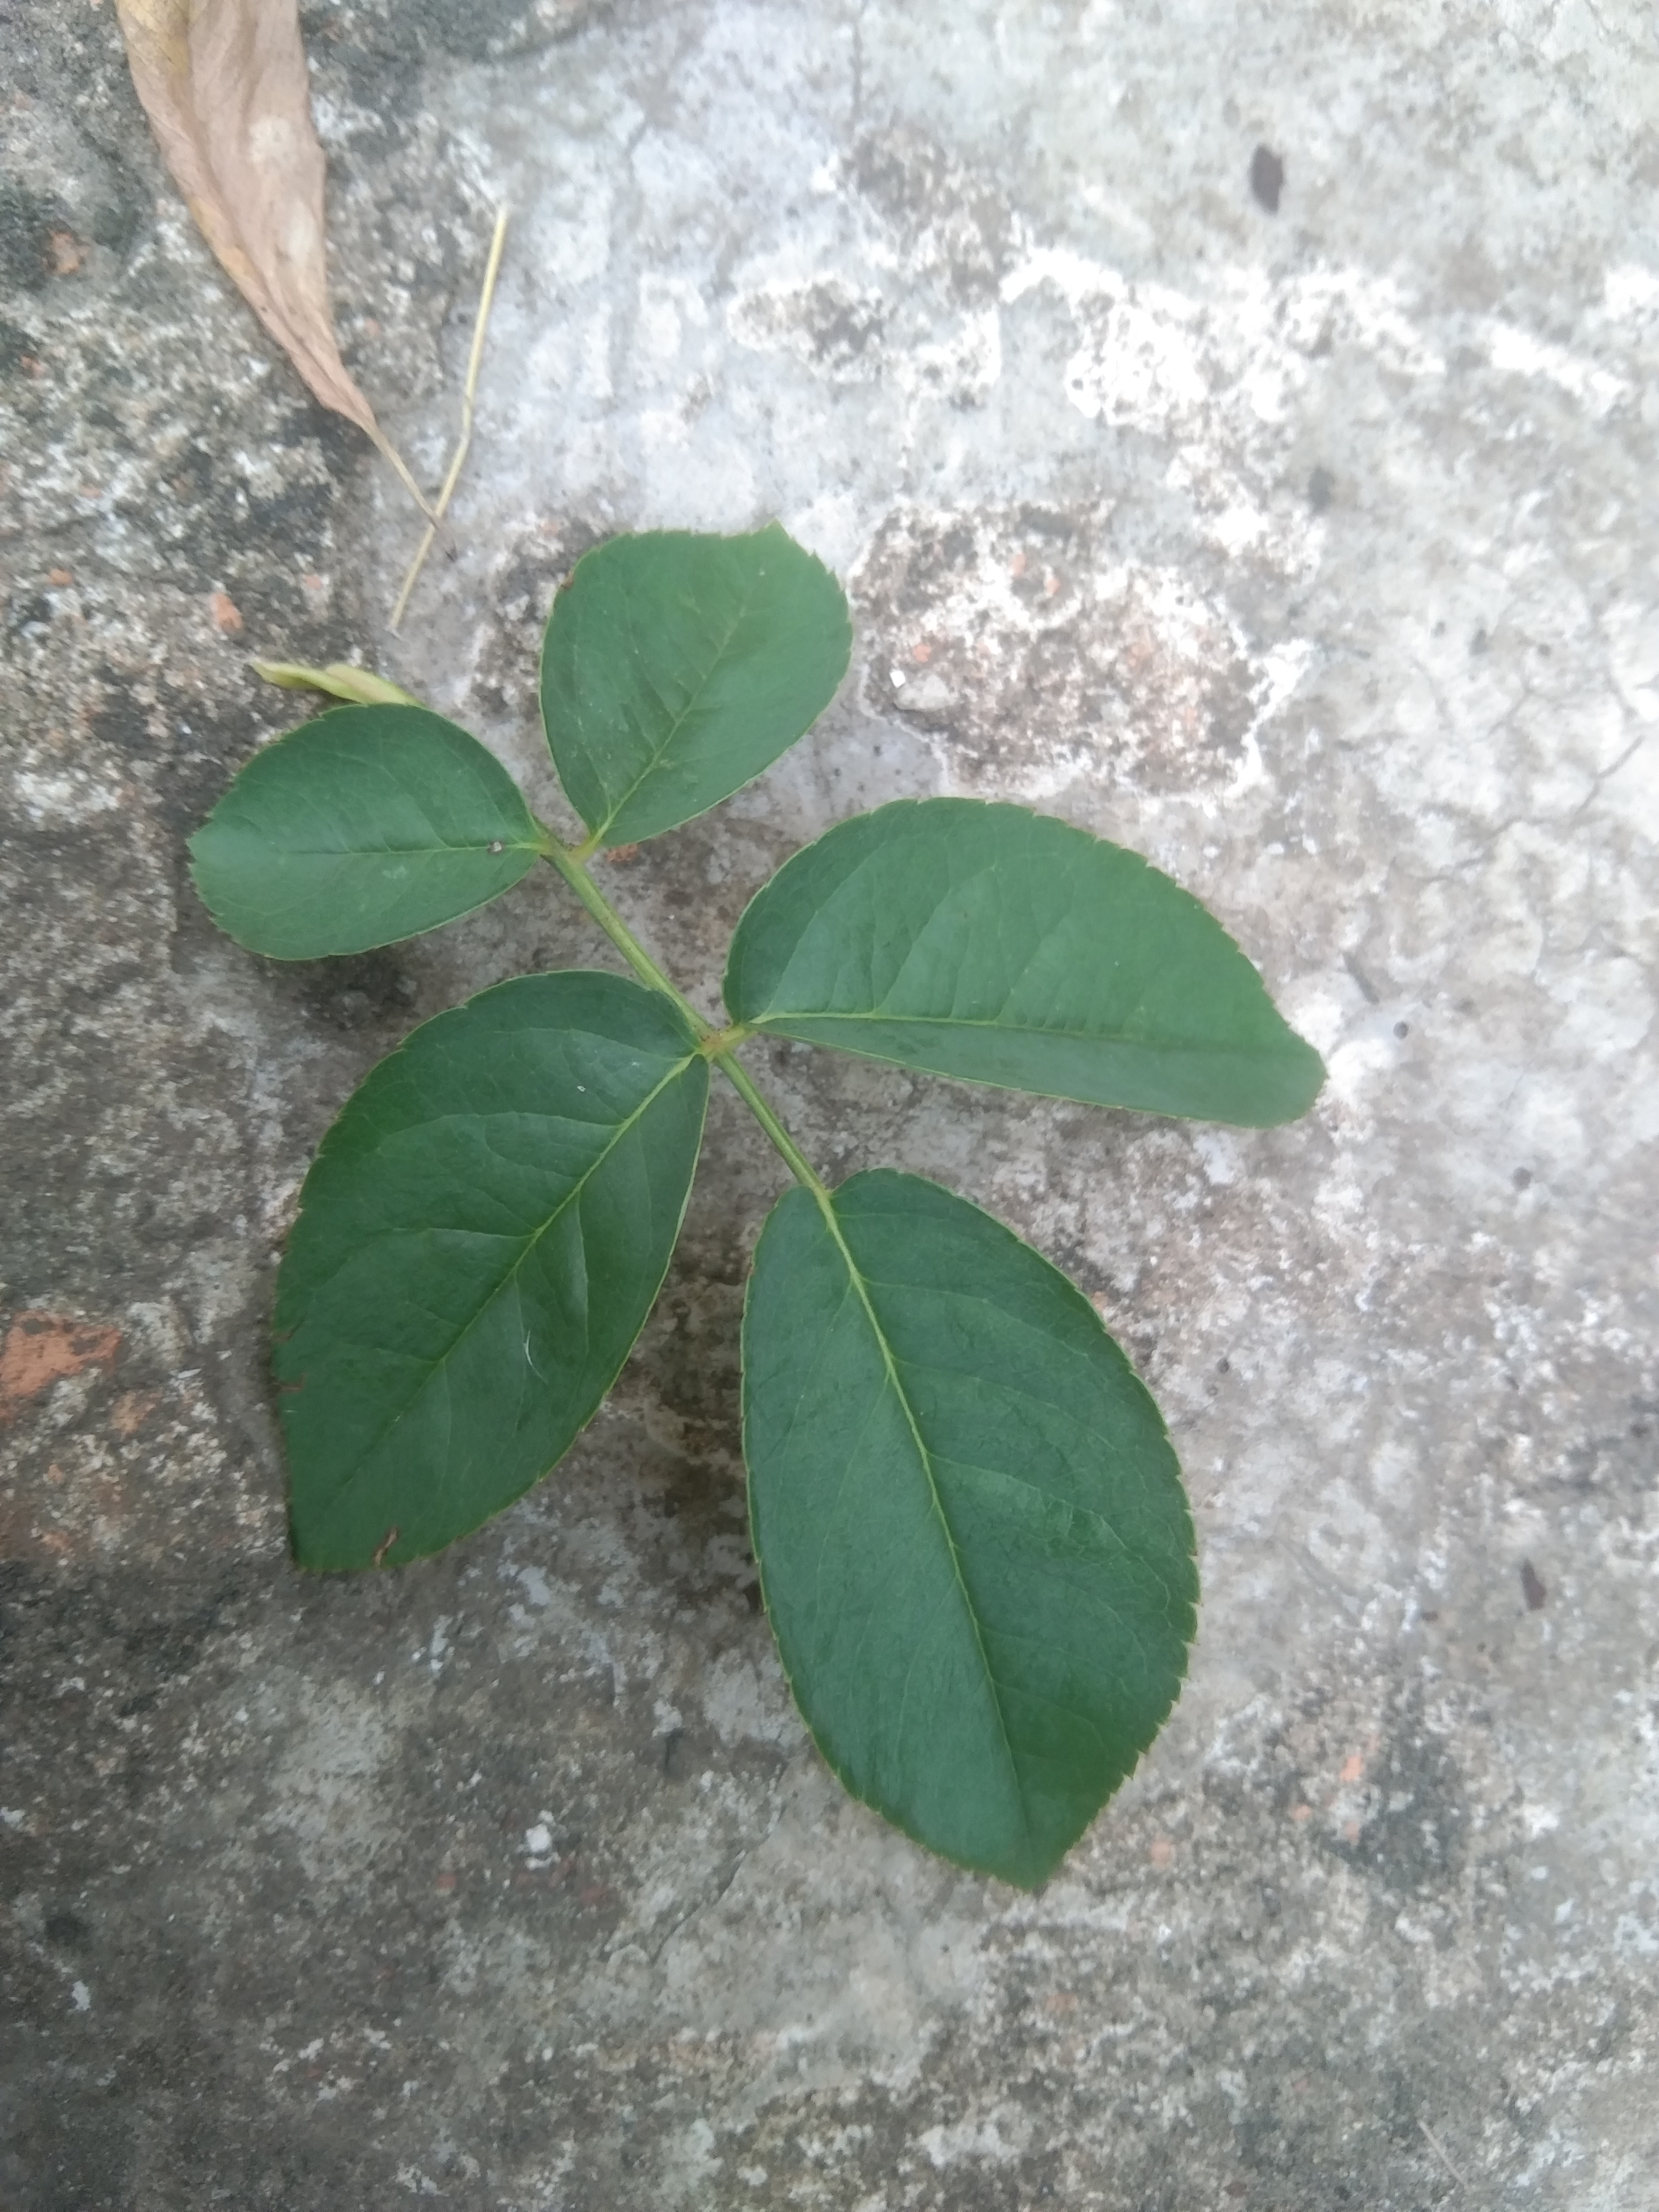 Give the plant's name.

rose
